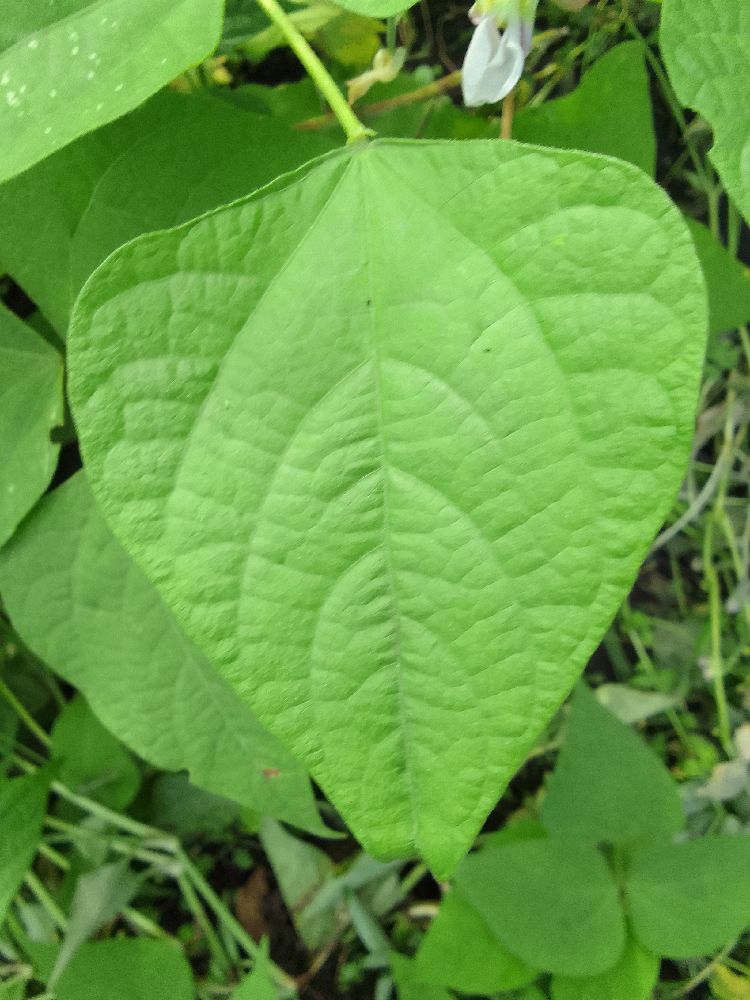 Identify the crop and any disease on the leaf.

common bean, healthy
